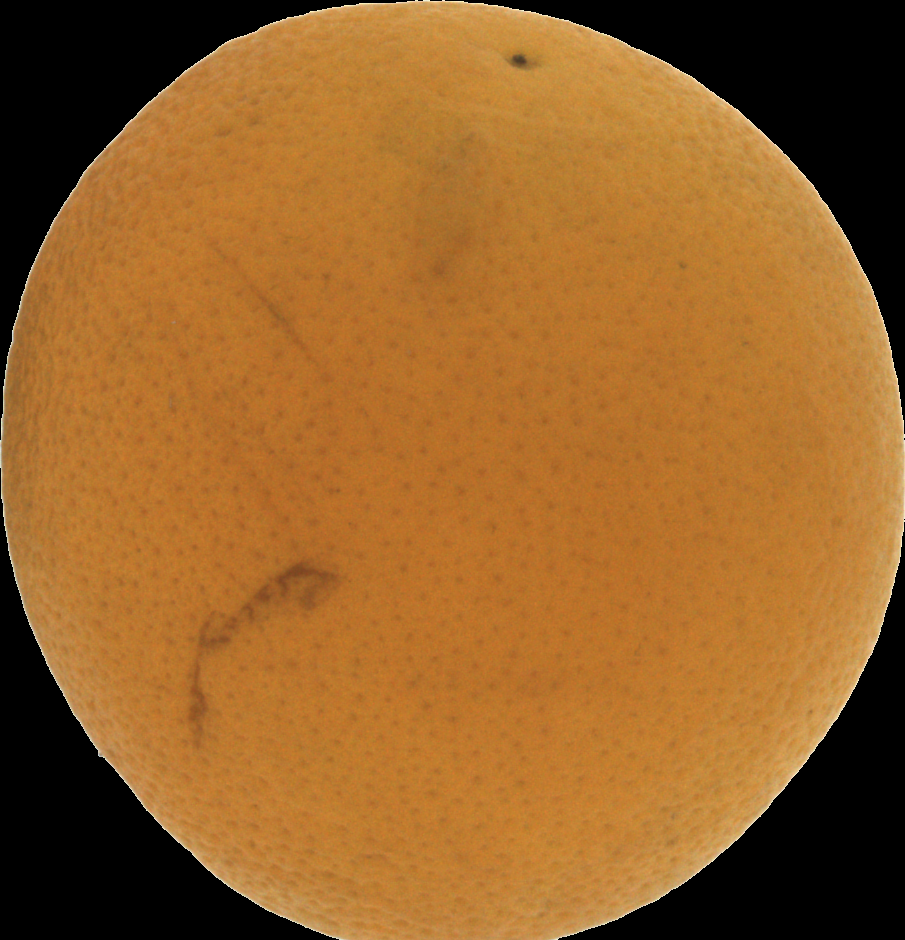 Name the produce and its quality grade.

orange, bad
